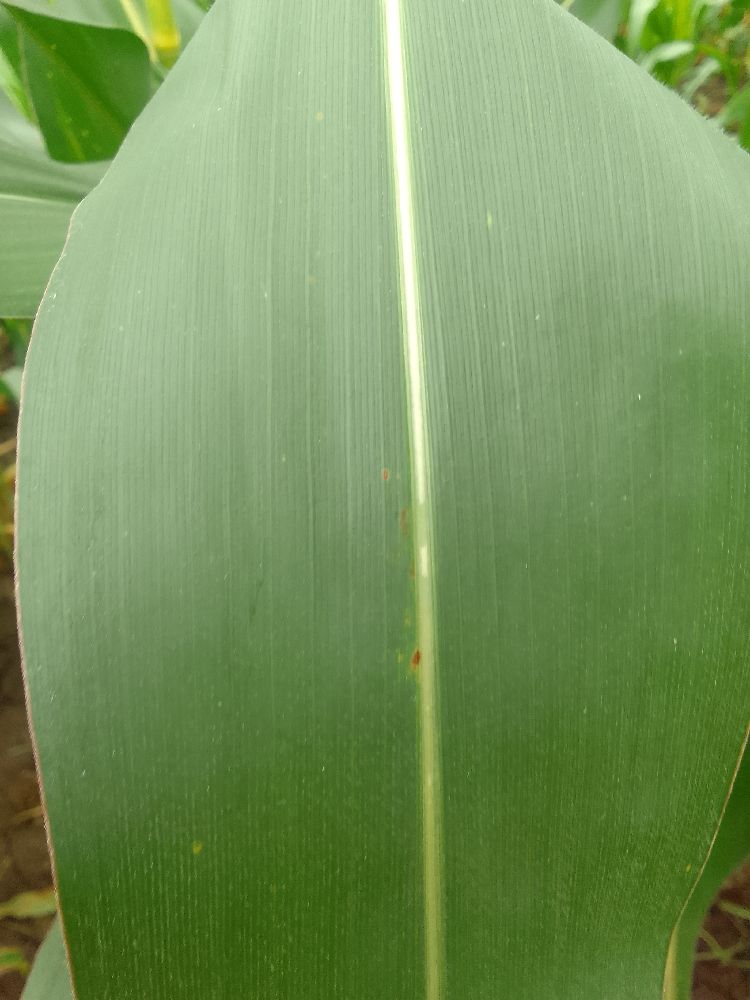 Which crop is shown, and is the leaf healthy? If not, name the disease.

maize, healthy
